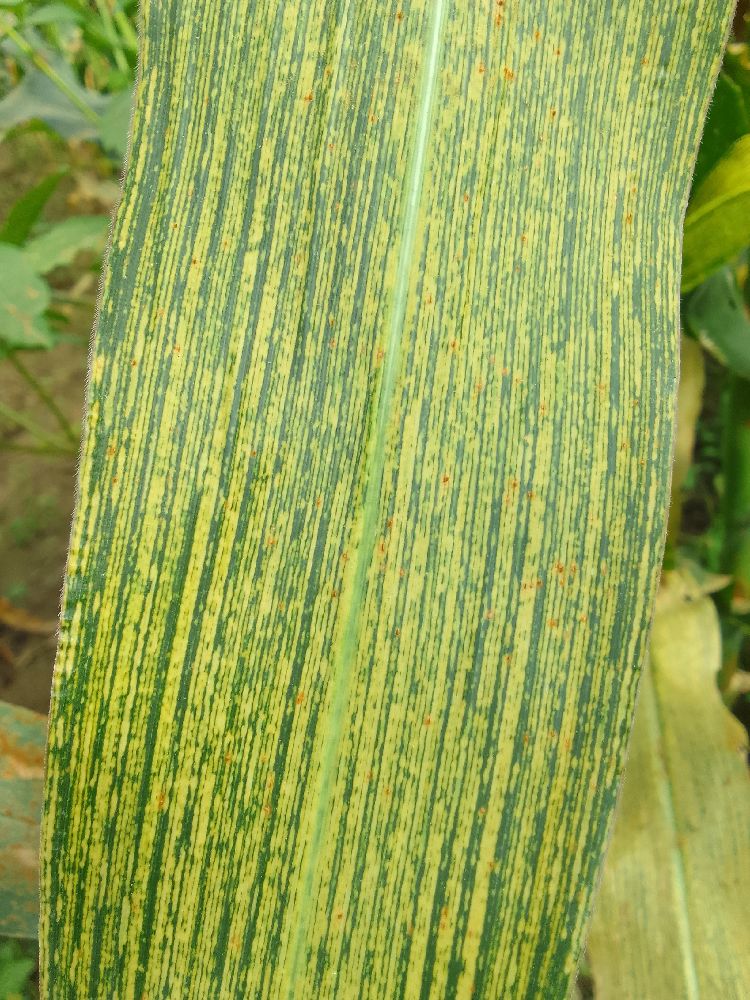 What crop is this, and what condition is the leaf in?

maize, maize streak virus
